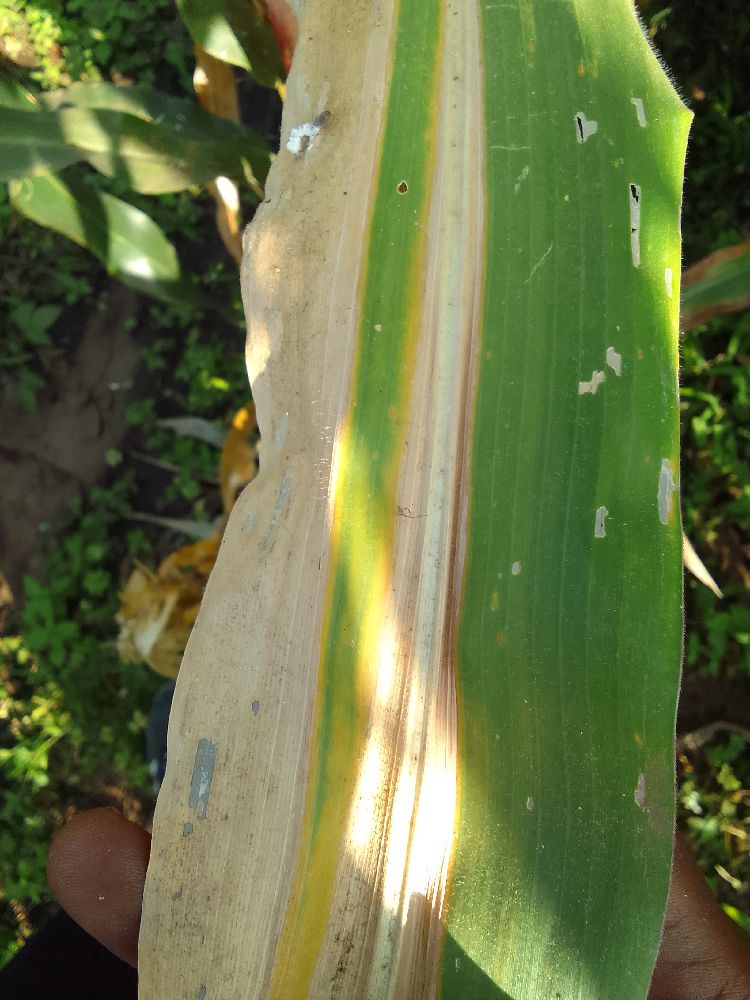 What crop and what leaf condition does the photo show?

maize, maize lethal necrosis
